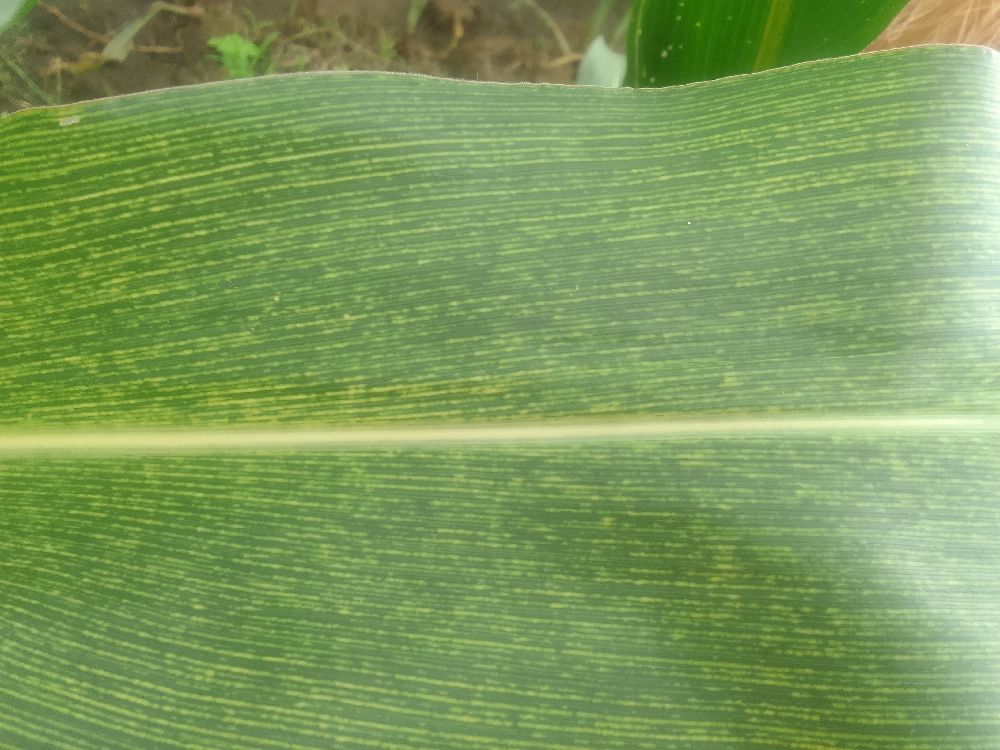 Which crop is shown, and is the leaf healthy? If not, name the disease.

maize, maize streak virus
